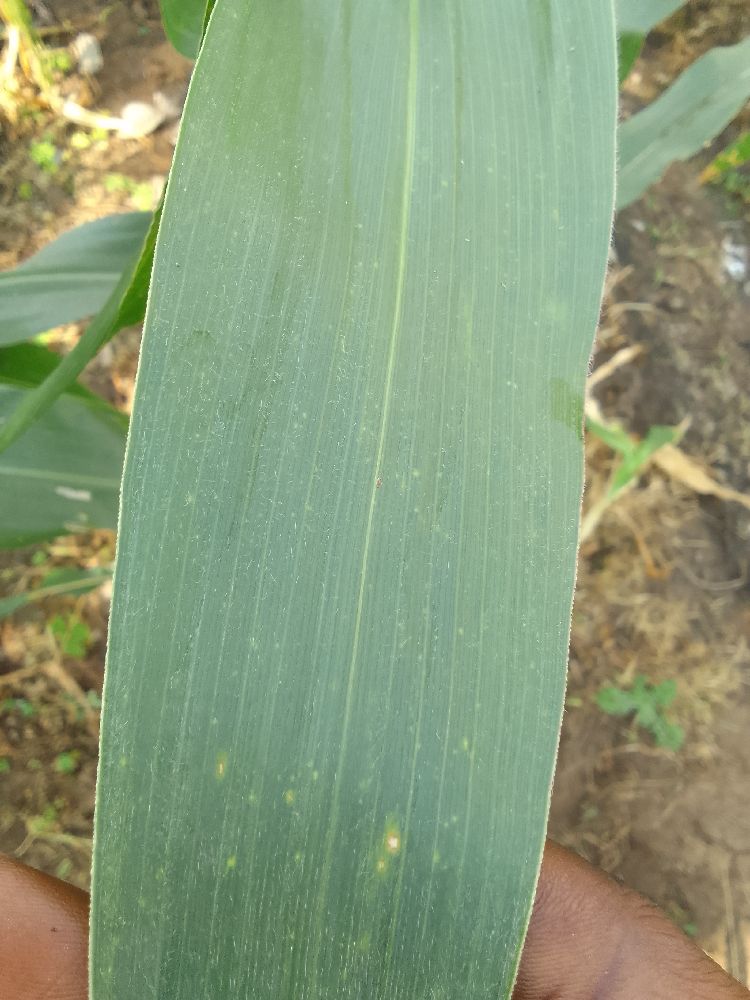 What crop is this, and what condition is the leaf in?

maize, healthy
